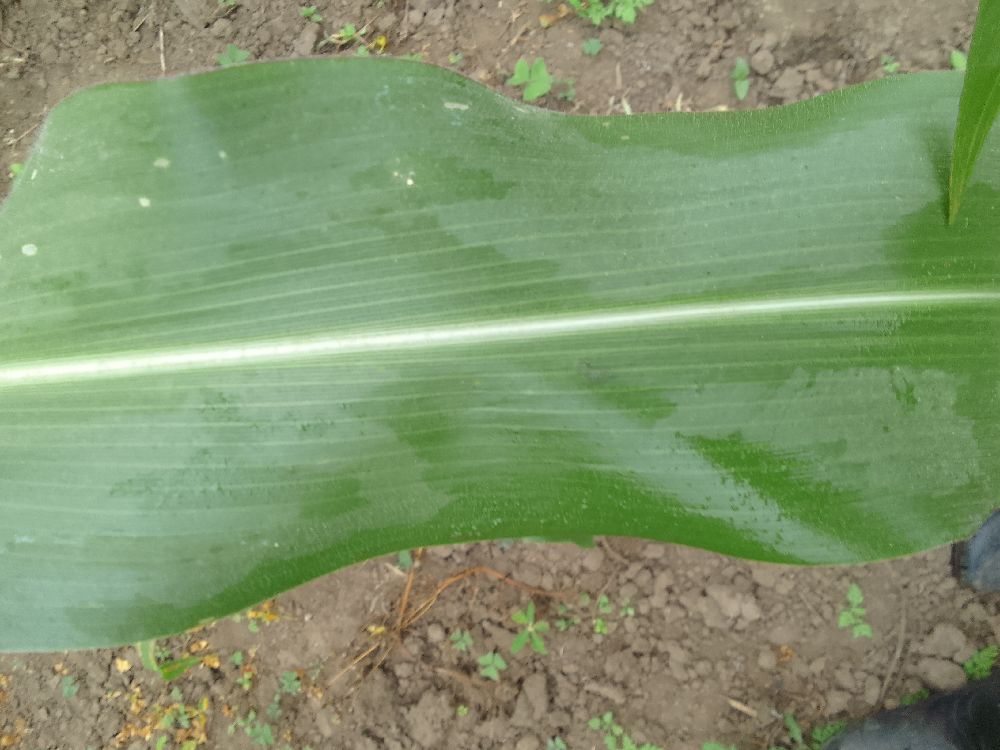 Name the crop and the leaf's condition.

maize, healthy
